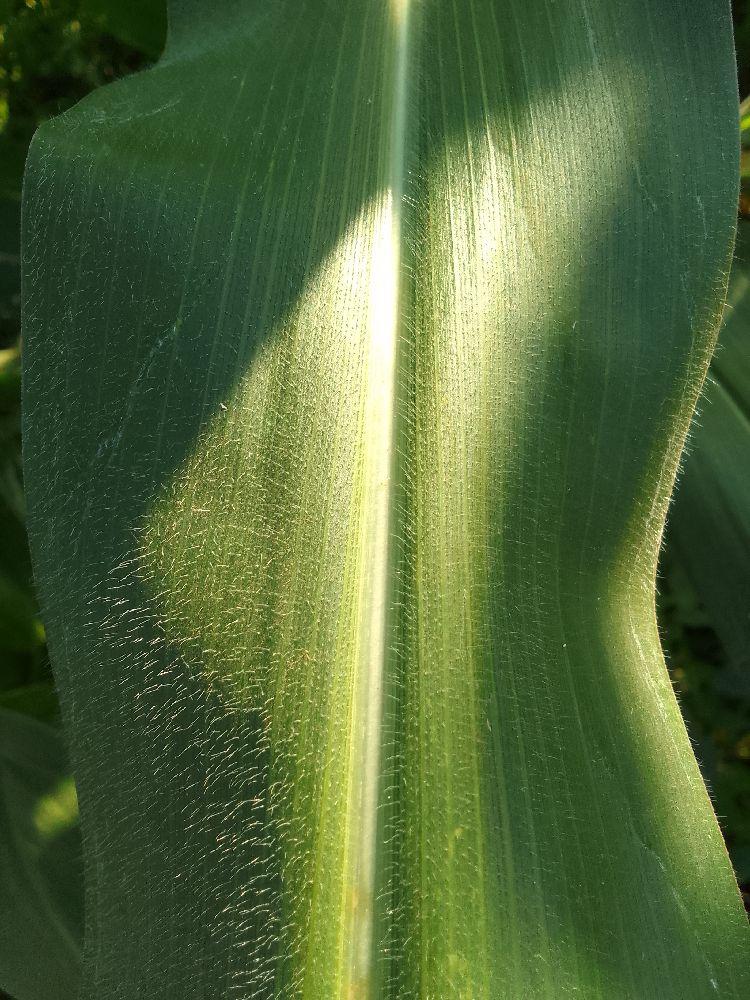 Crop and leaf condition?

maize, healthy
